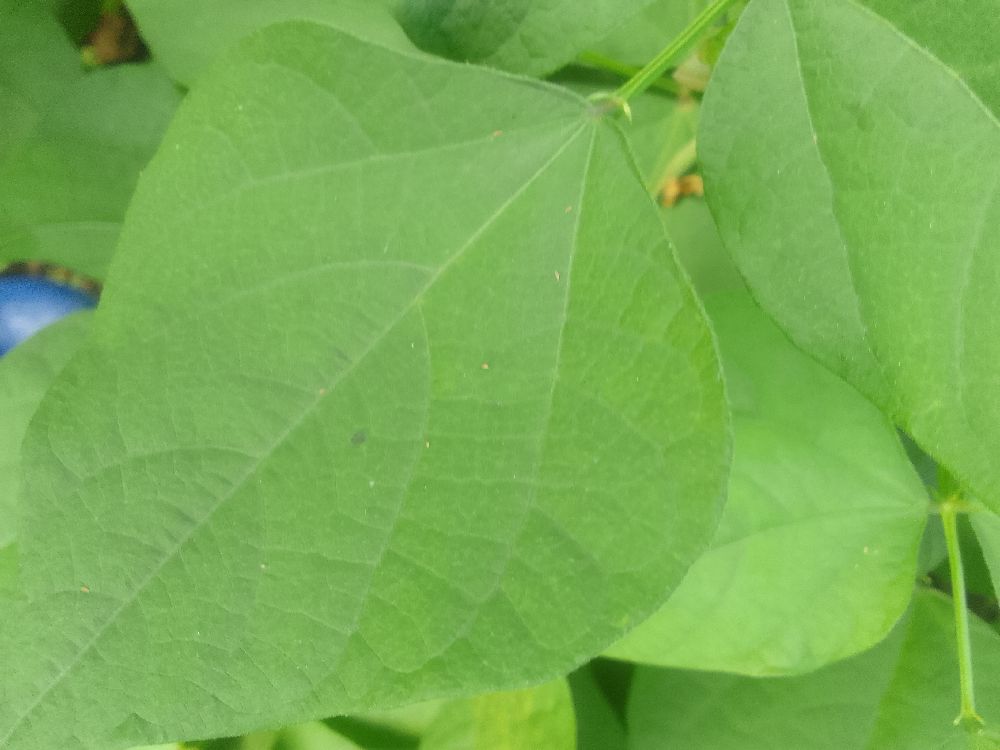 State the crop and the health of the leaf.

common bean, healthy
